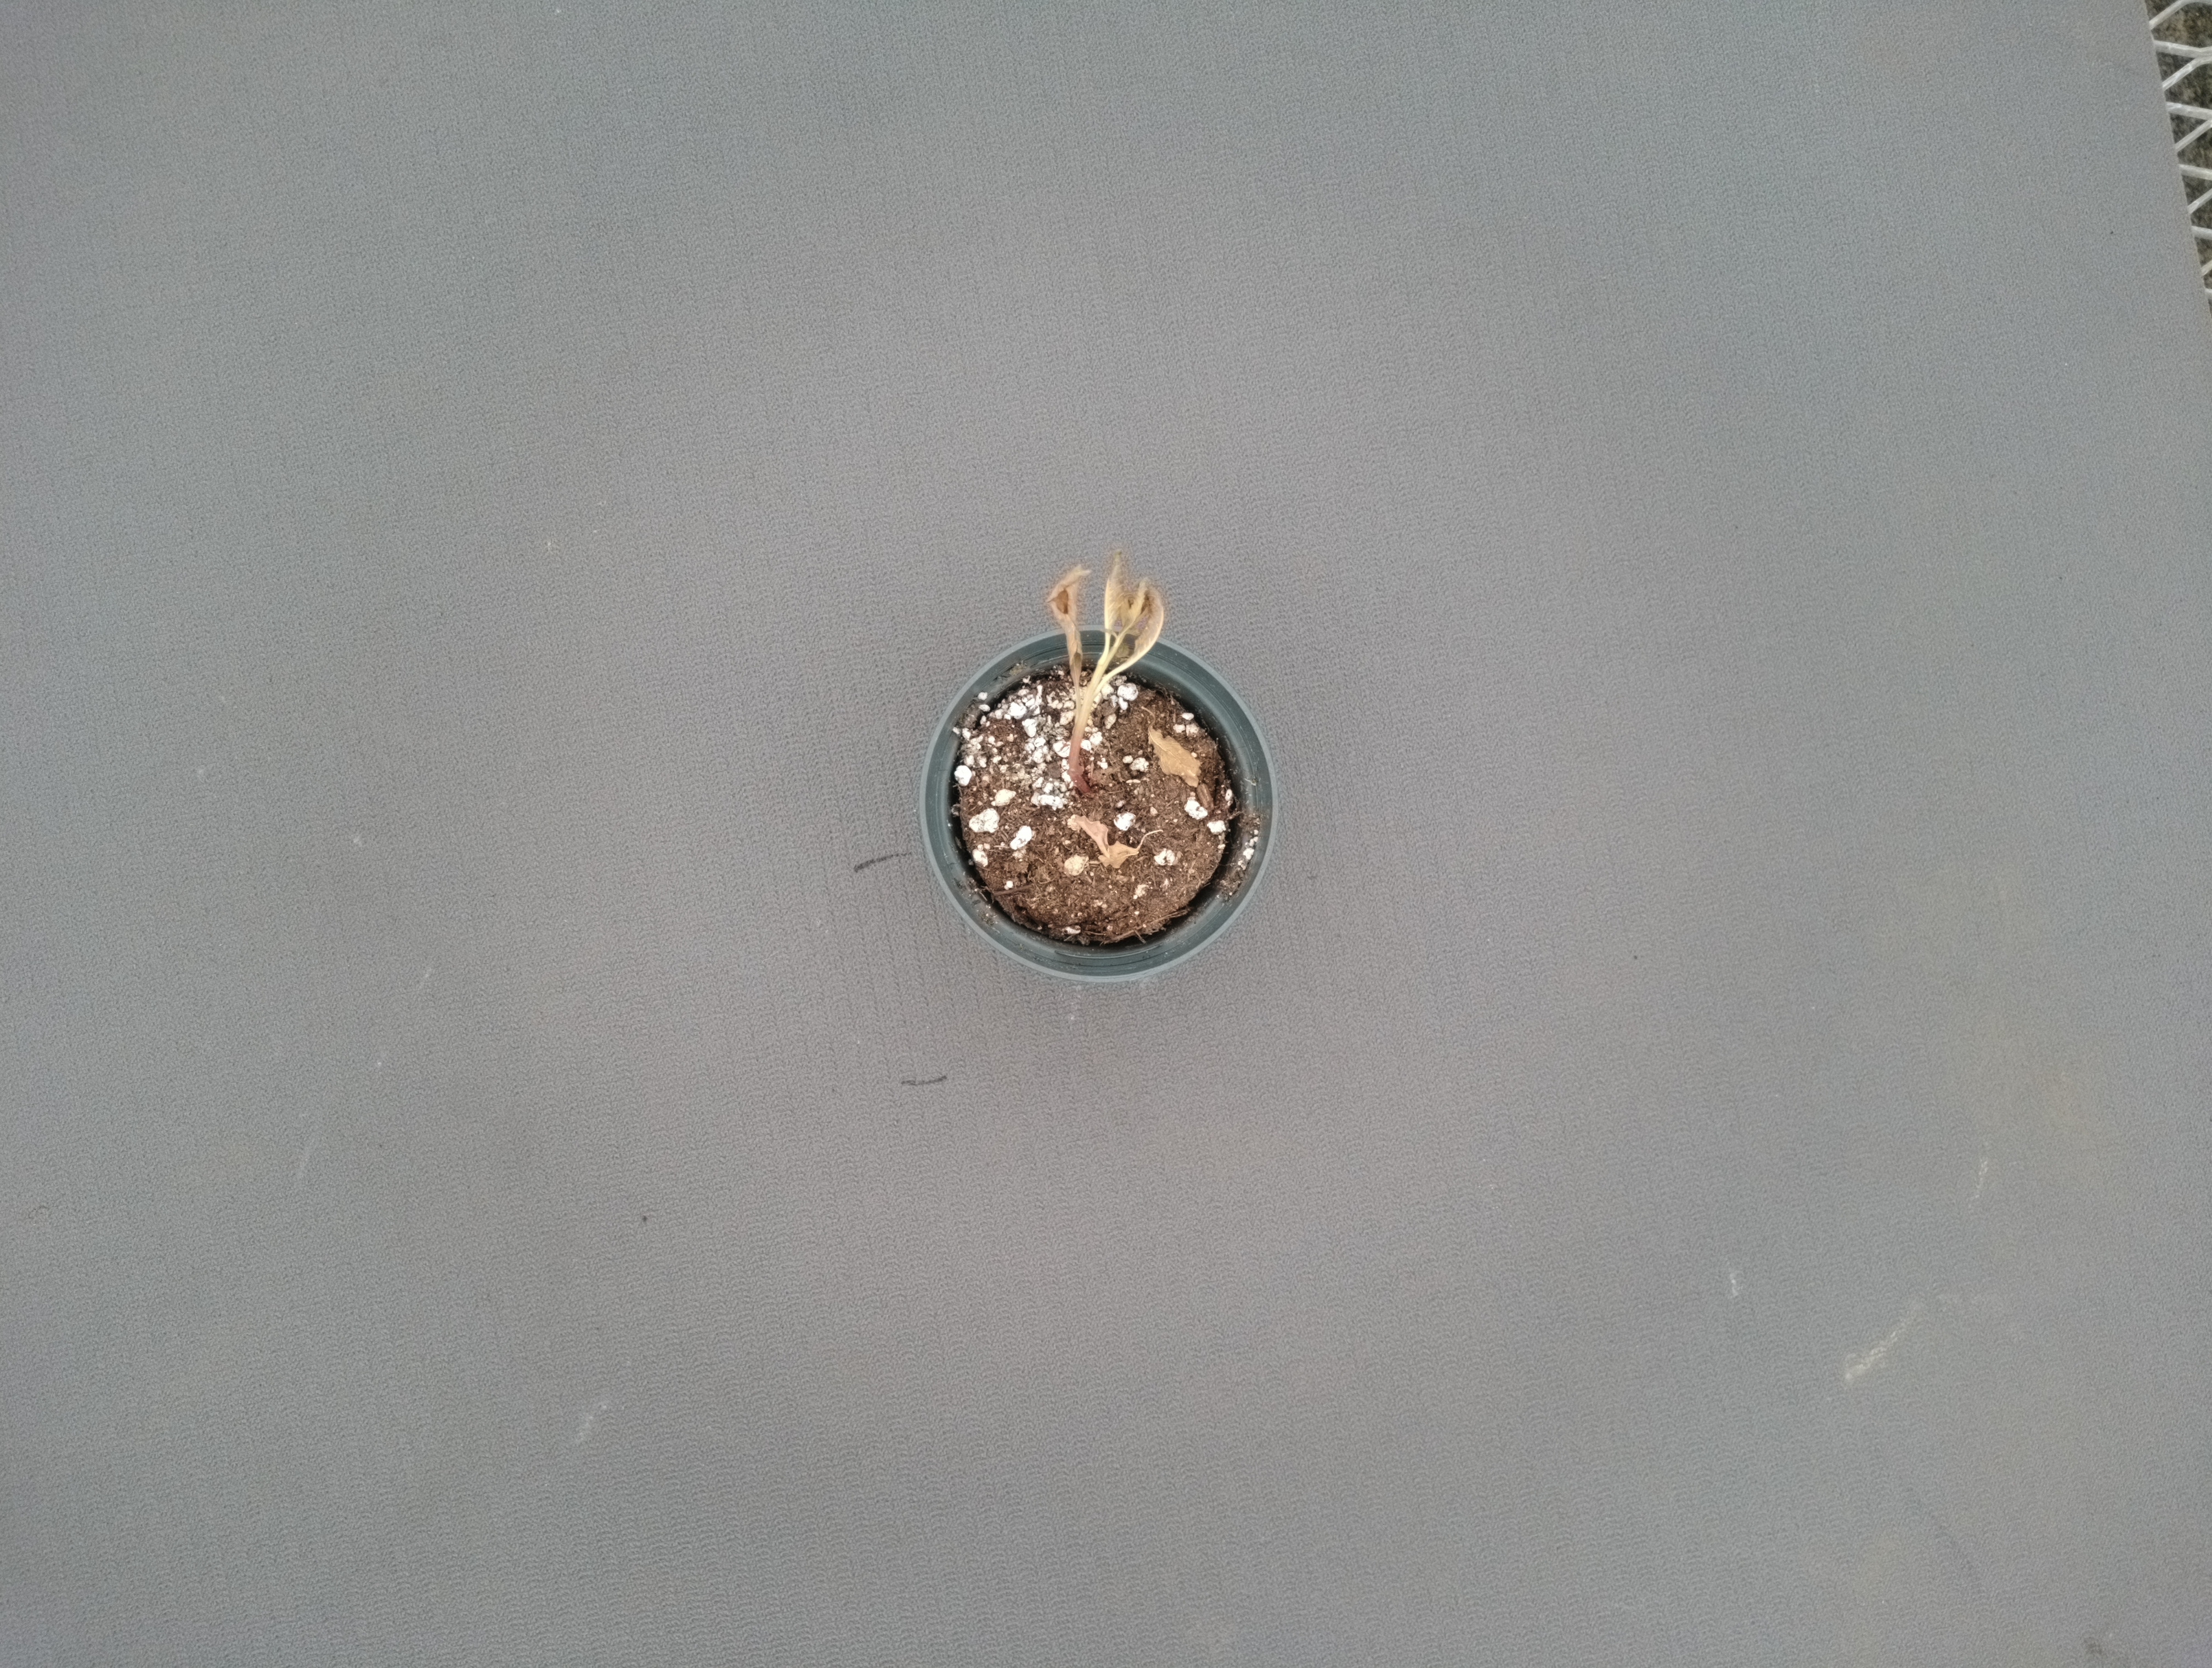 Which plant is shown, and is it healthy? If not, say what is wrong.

waterhemp, necrosis only
